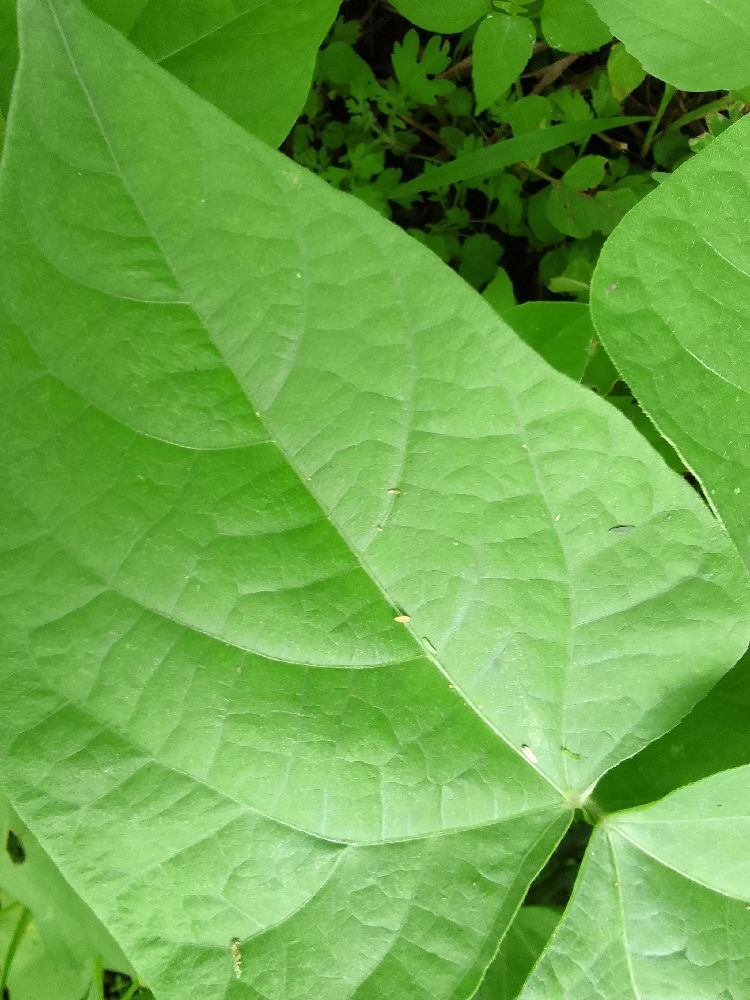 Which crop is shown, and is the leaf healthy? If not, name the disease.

common bean, healthy
